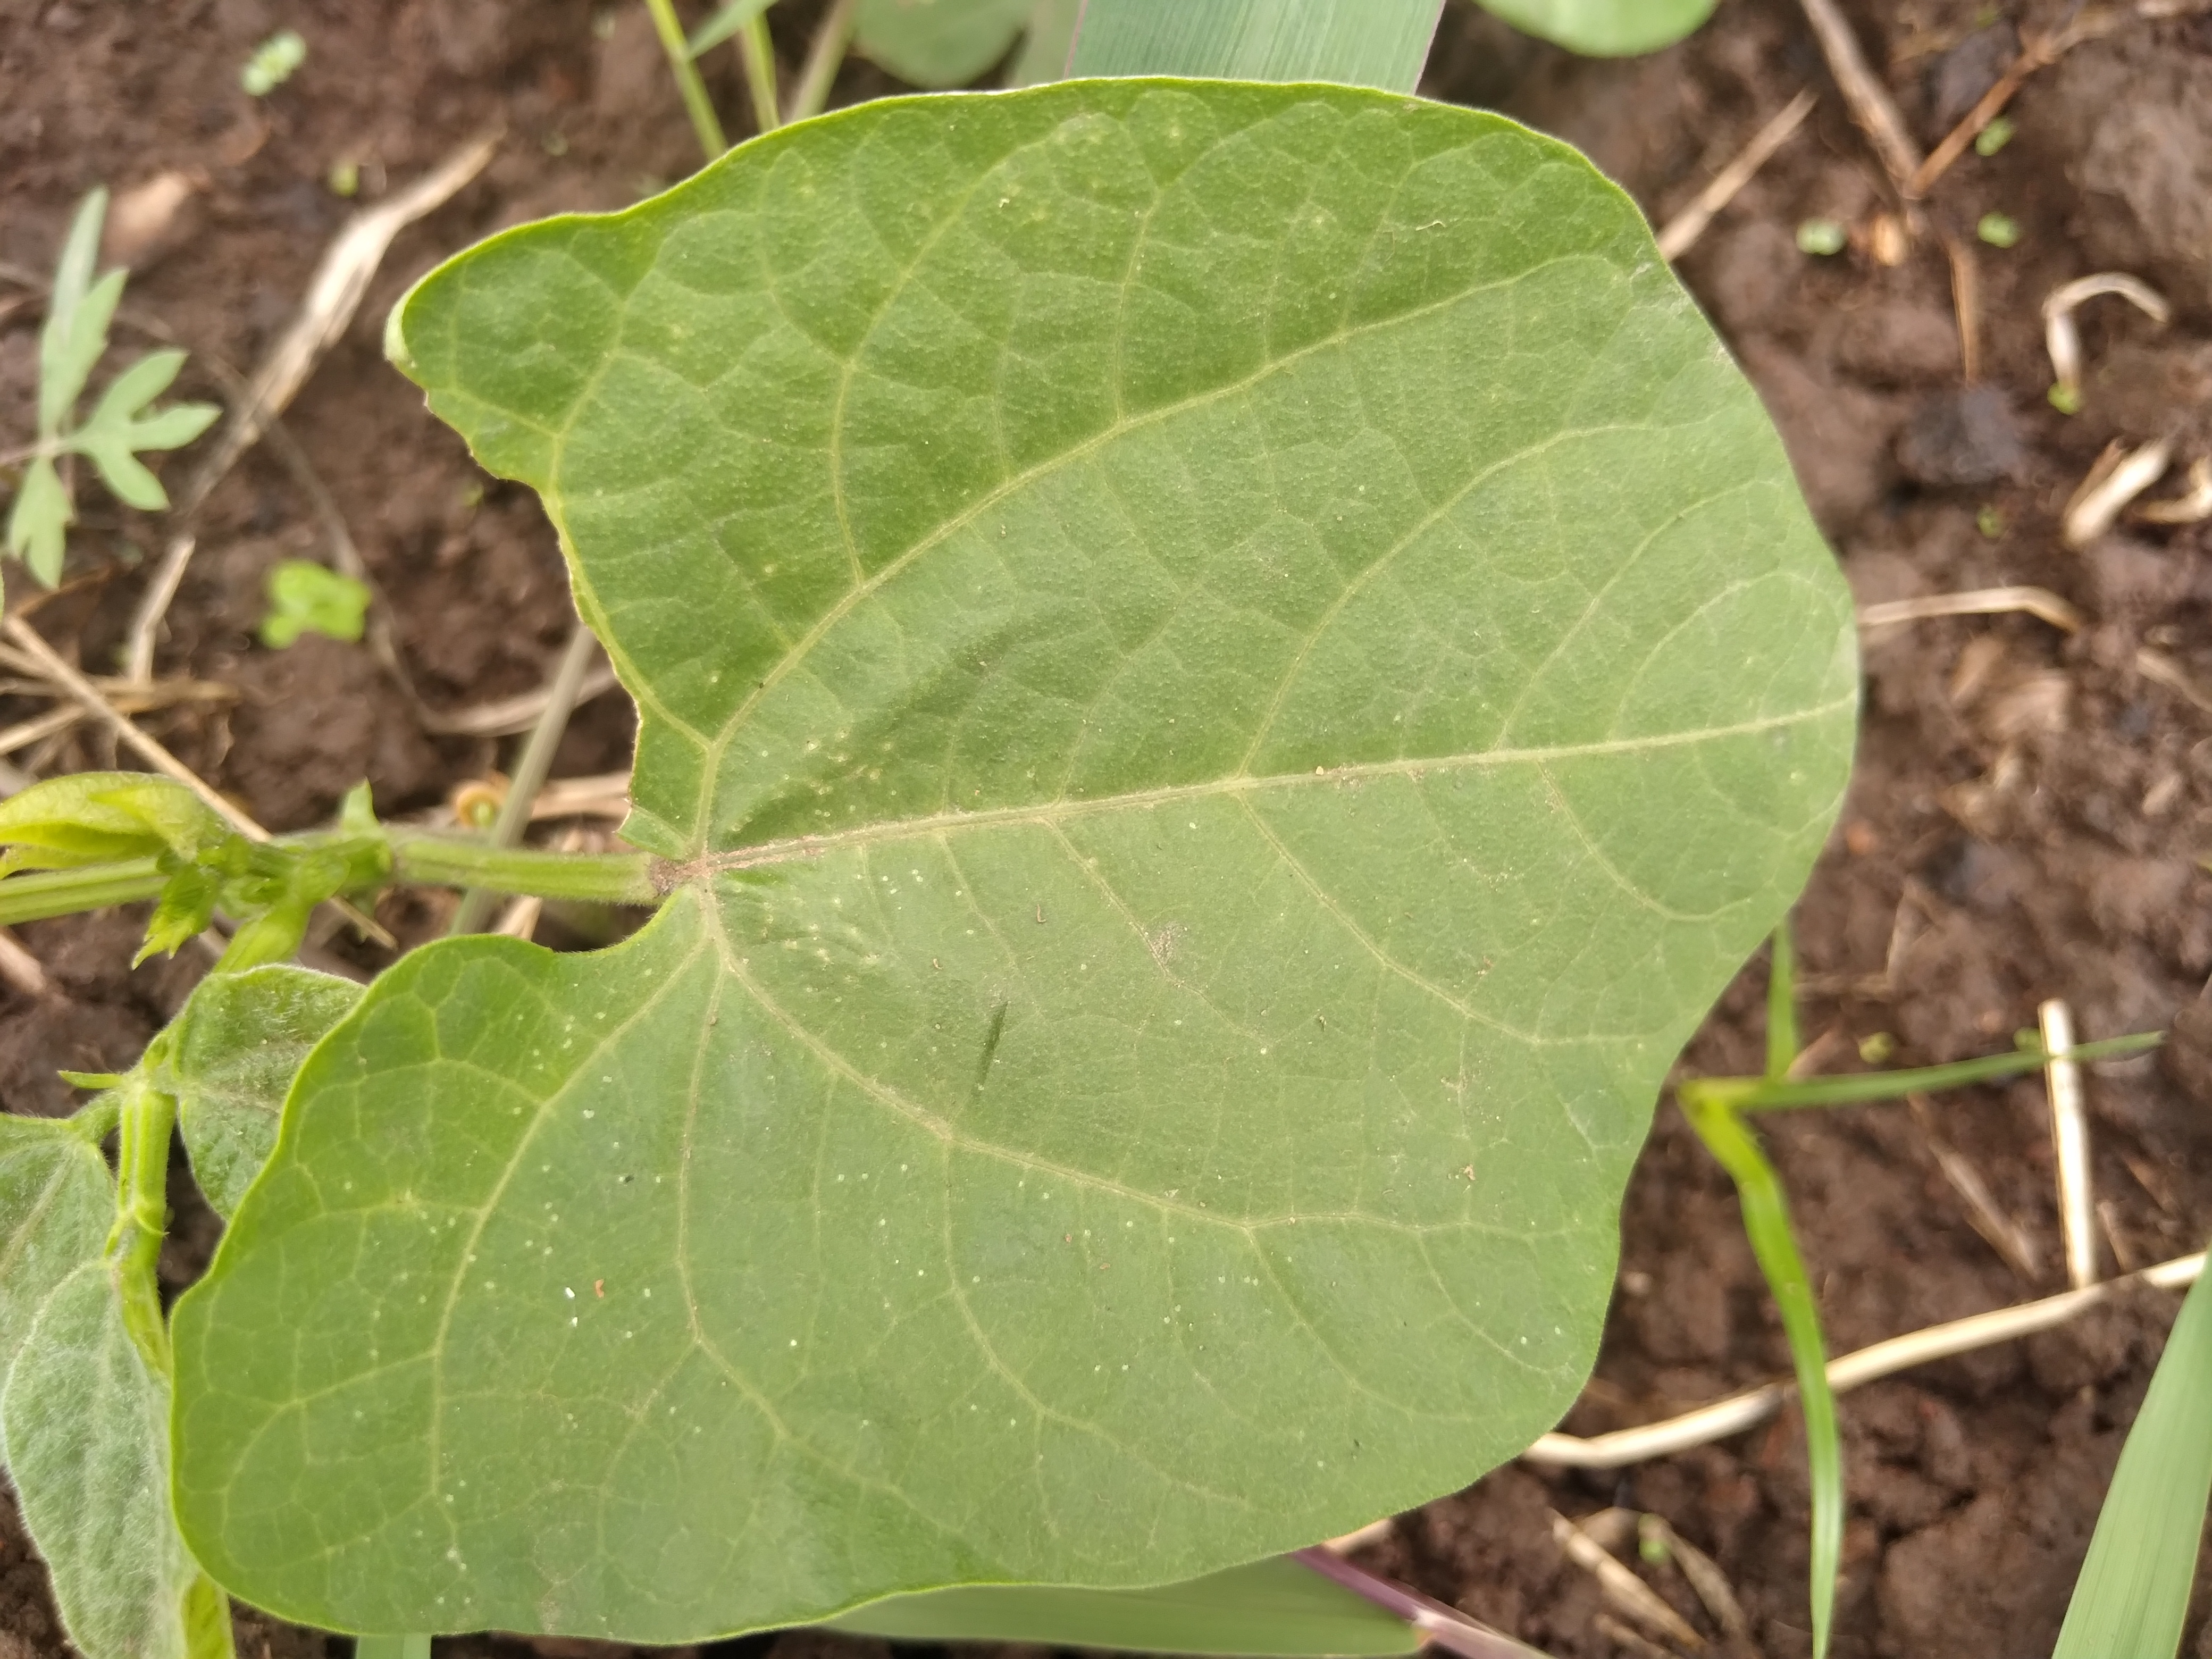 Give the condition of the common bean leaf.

healthy
